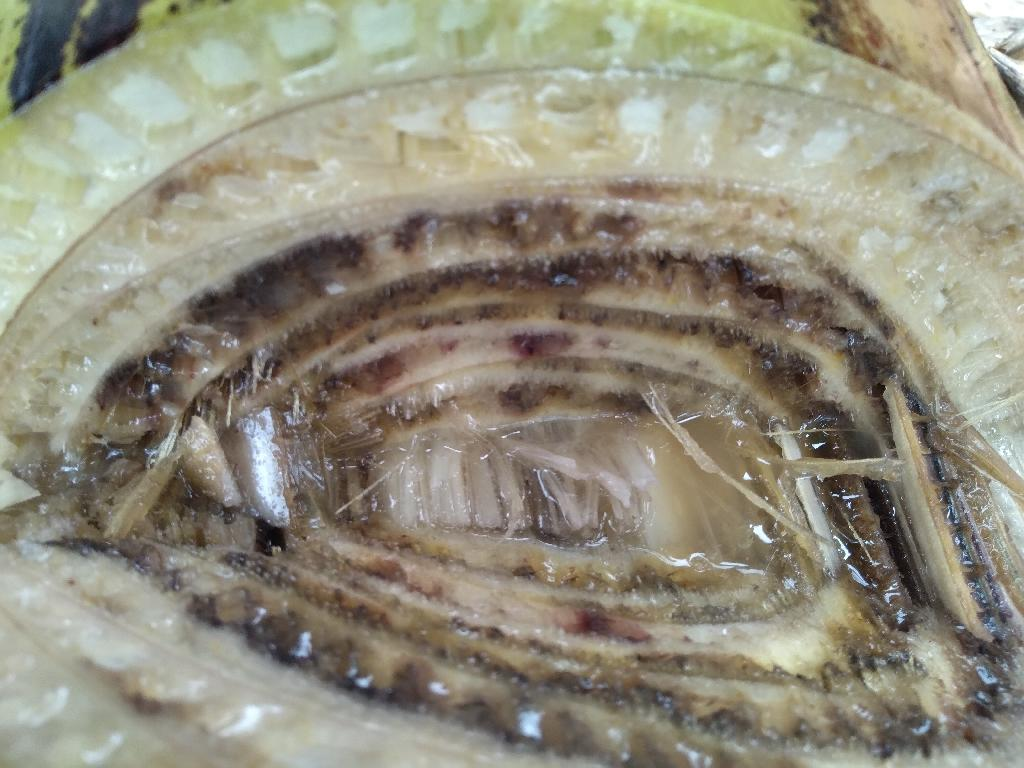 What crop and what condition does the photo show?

banana, fusarium wilt race 1
